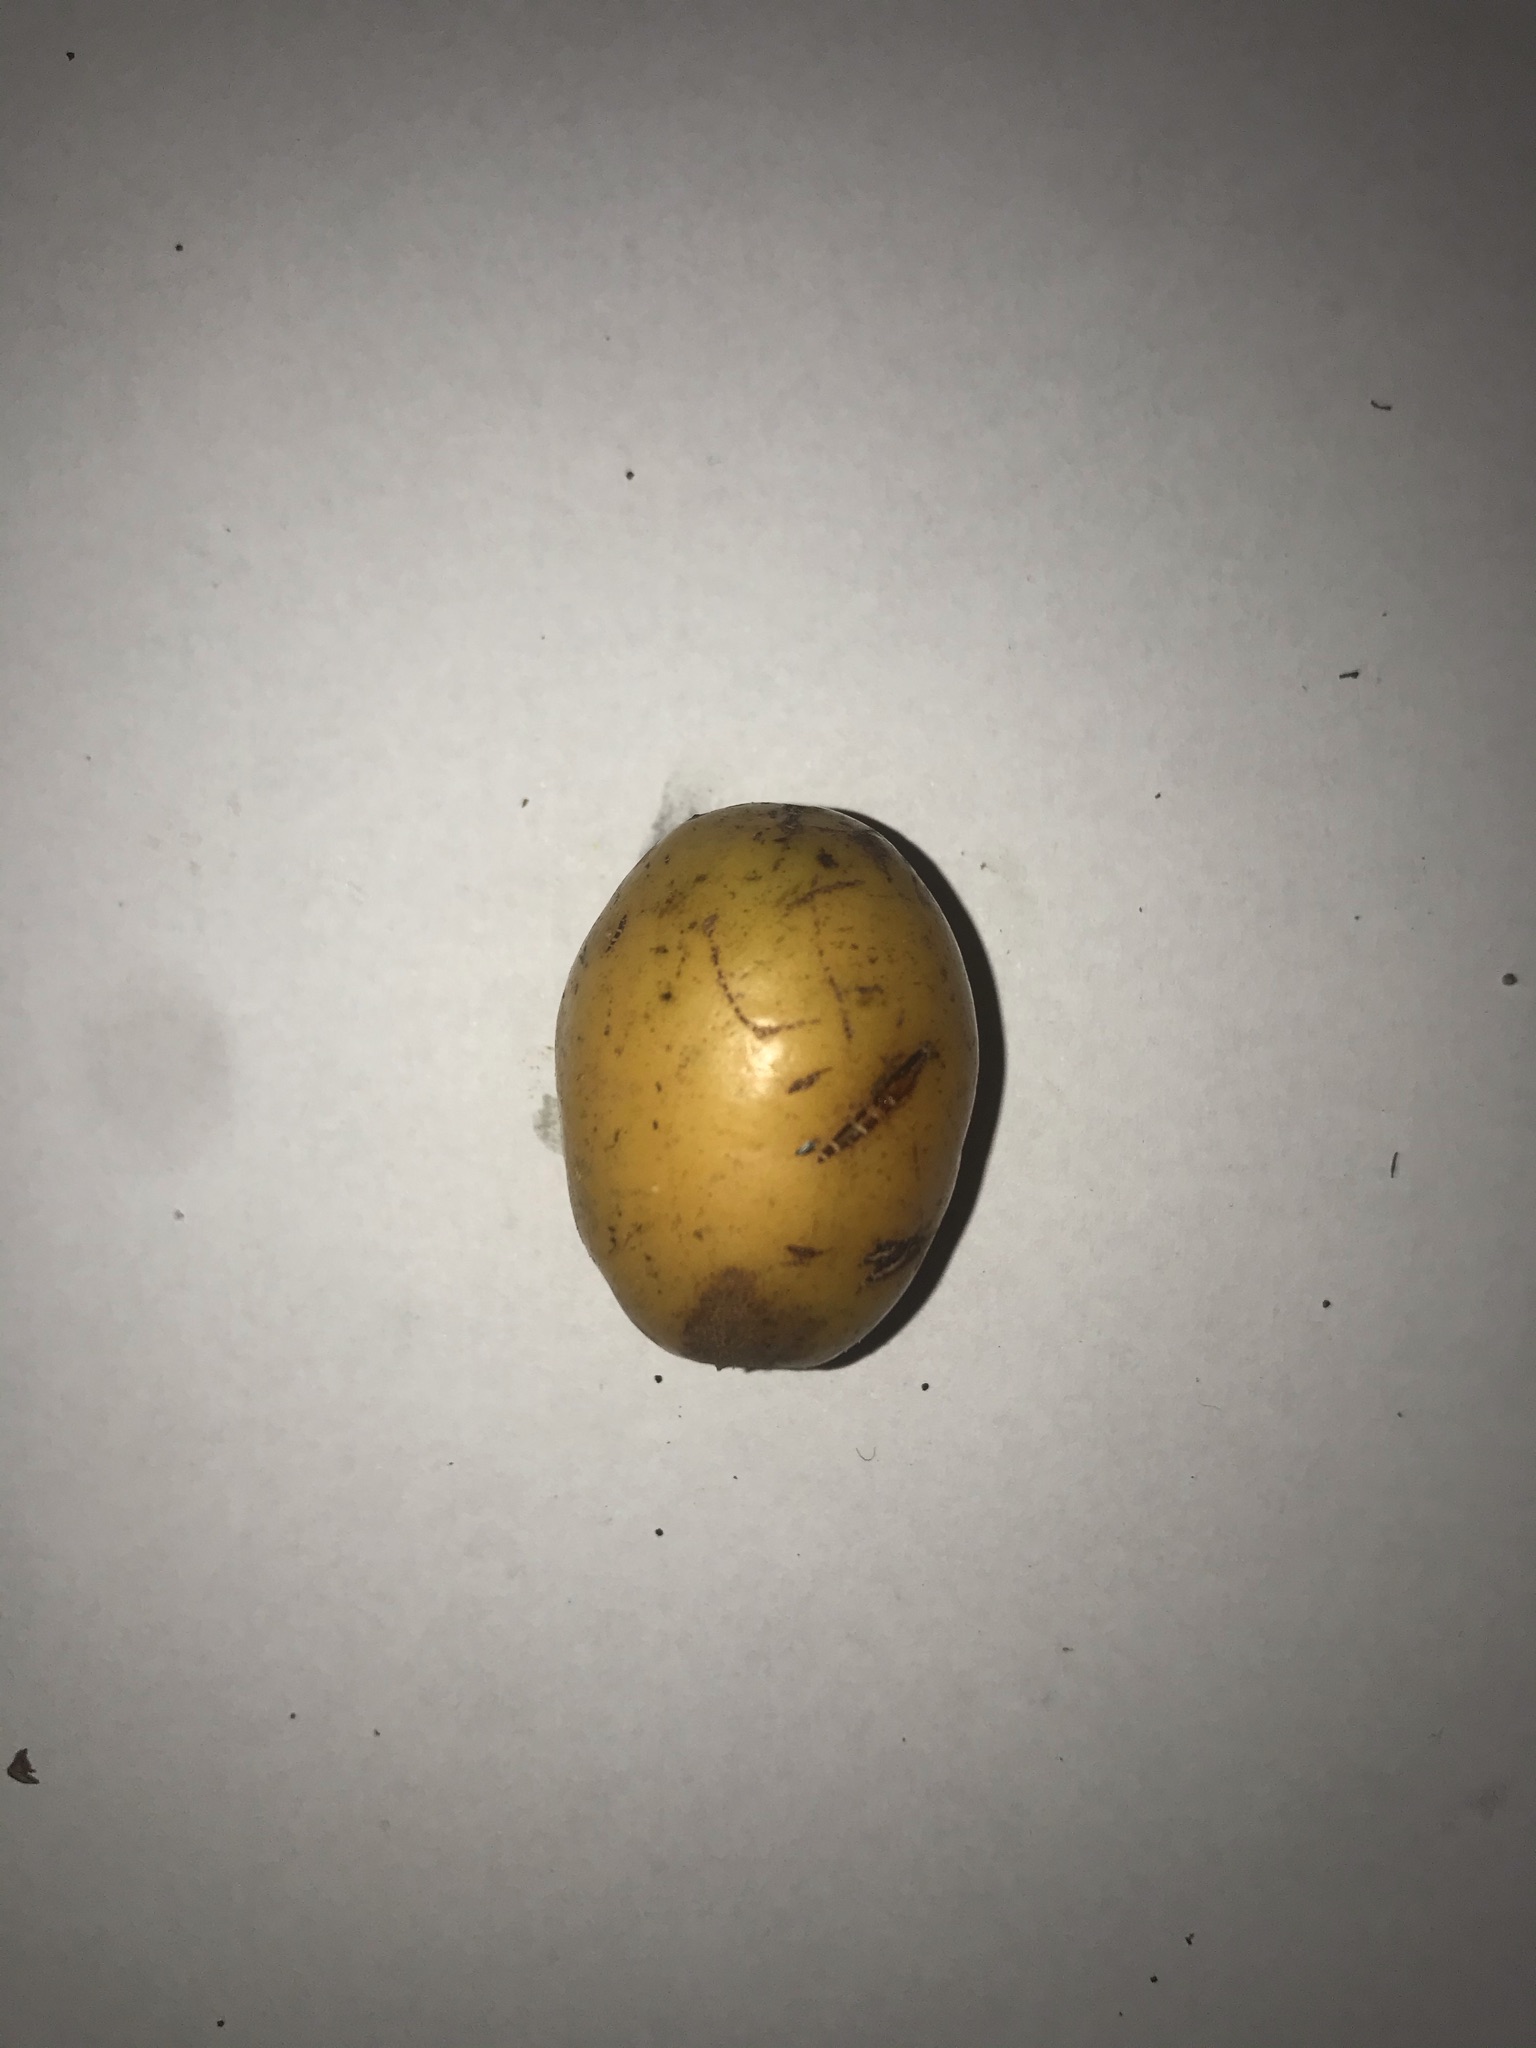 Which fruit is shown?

siriguela
